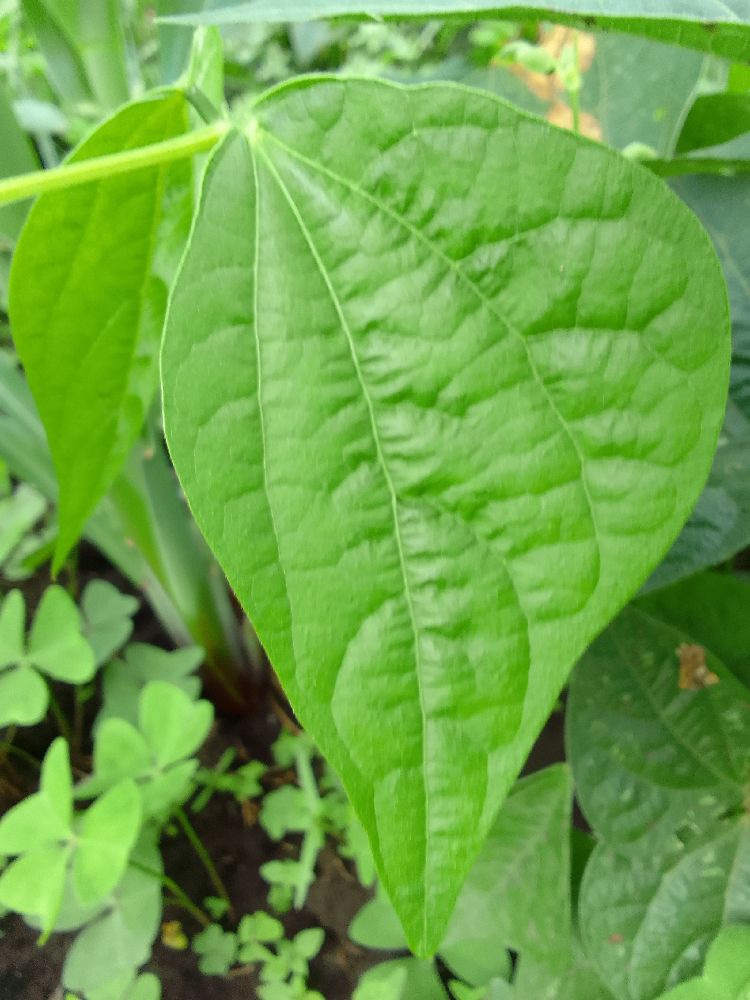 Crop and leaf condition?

common bean, healthy
